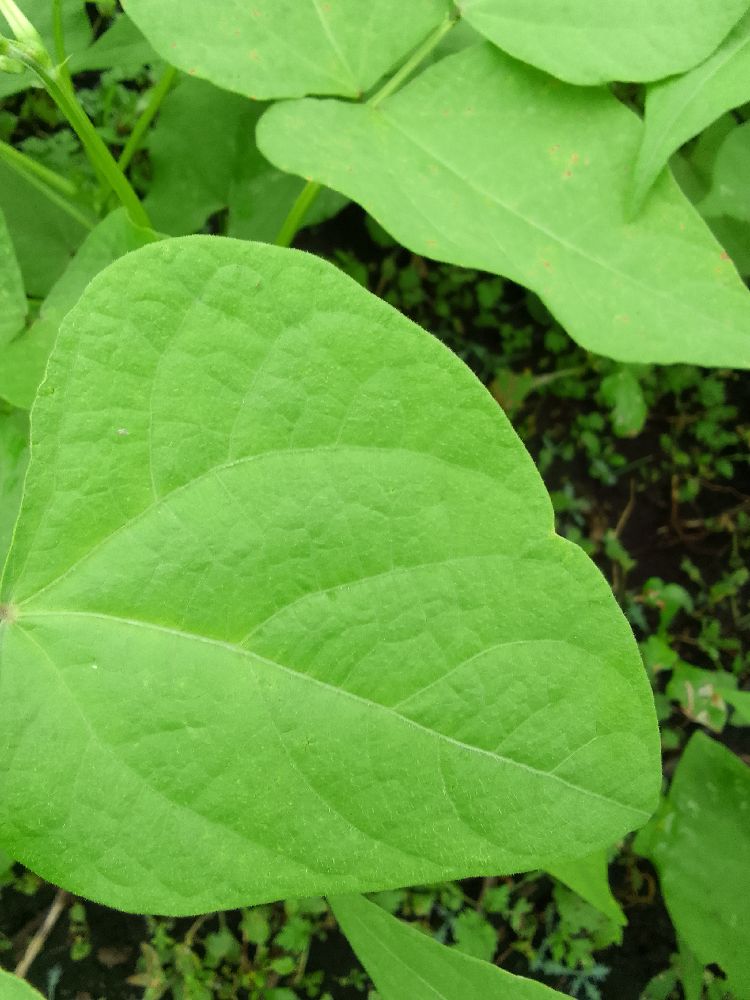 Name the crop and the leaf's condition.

common bean, healthy
